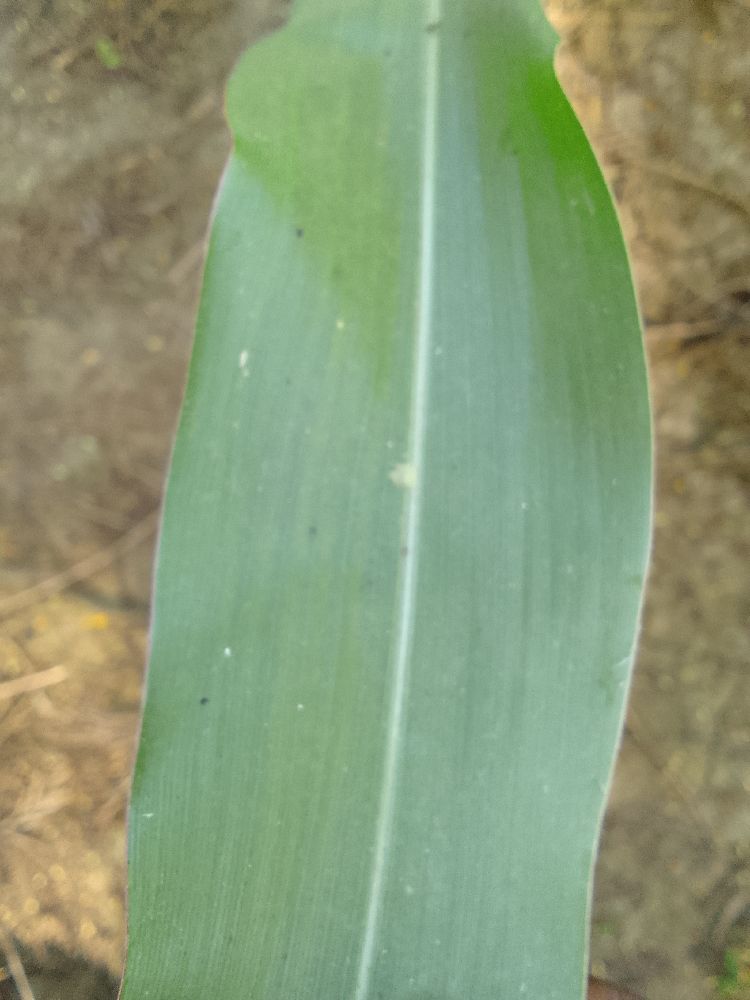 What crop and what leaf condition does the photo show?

maize, healthy
